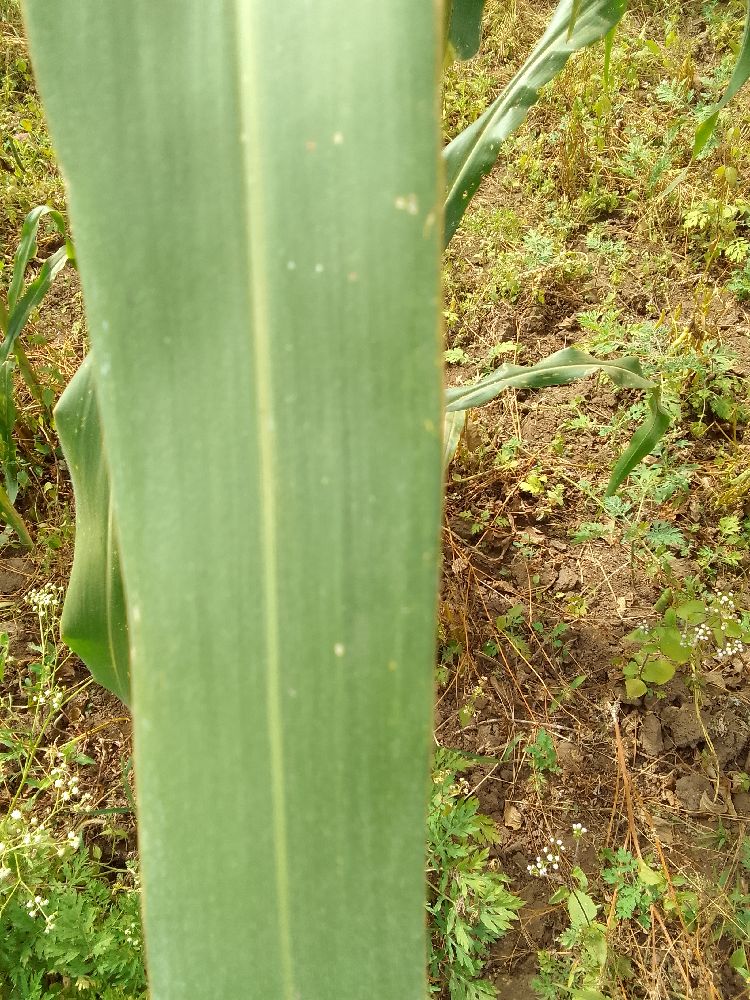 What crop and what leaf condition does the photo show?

maize, healthy
